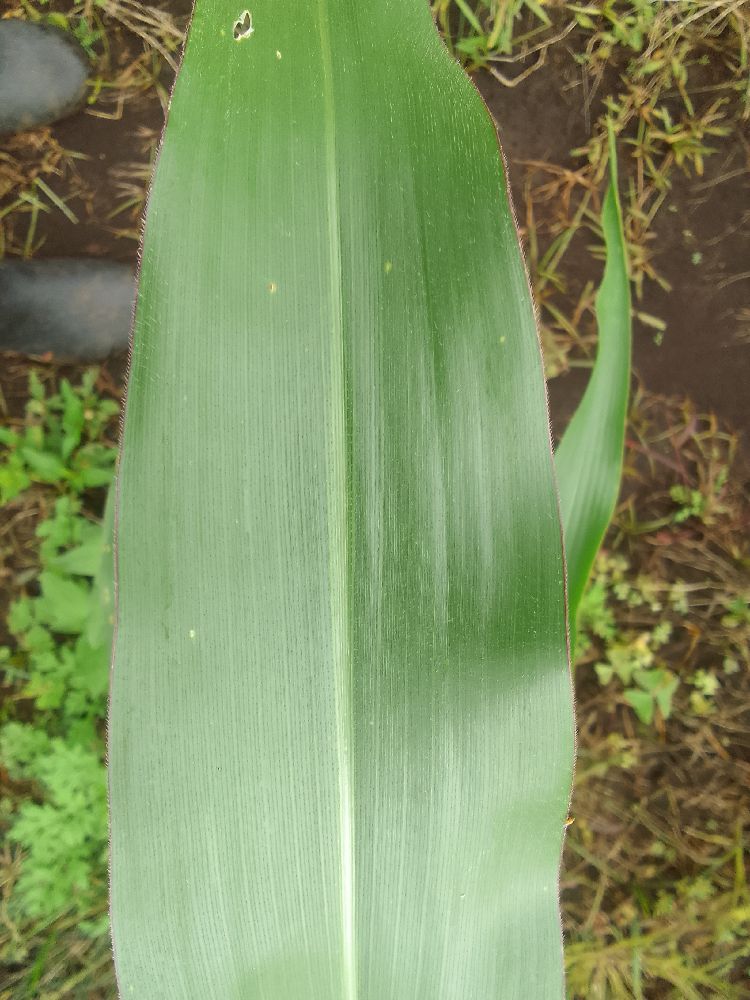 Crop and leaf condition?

maize, healthy
